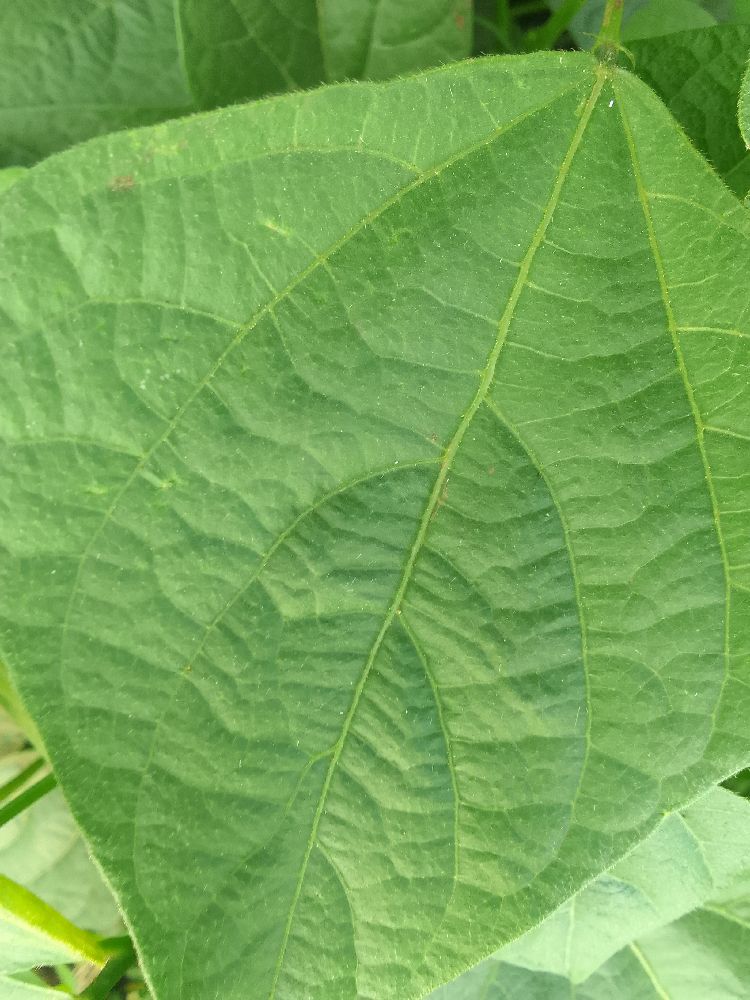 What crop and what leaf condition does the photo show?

common bean, healthy
